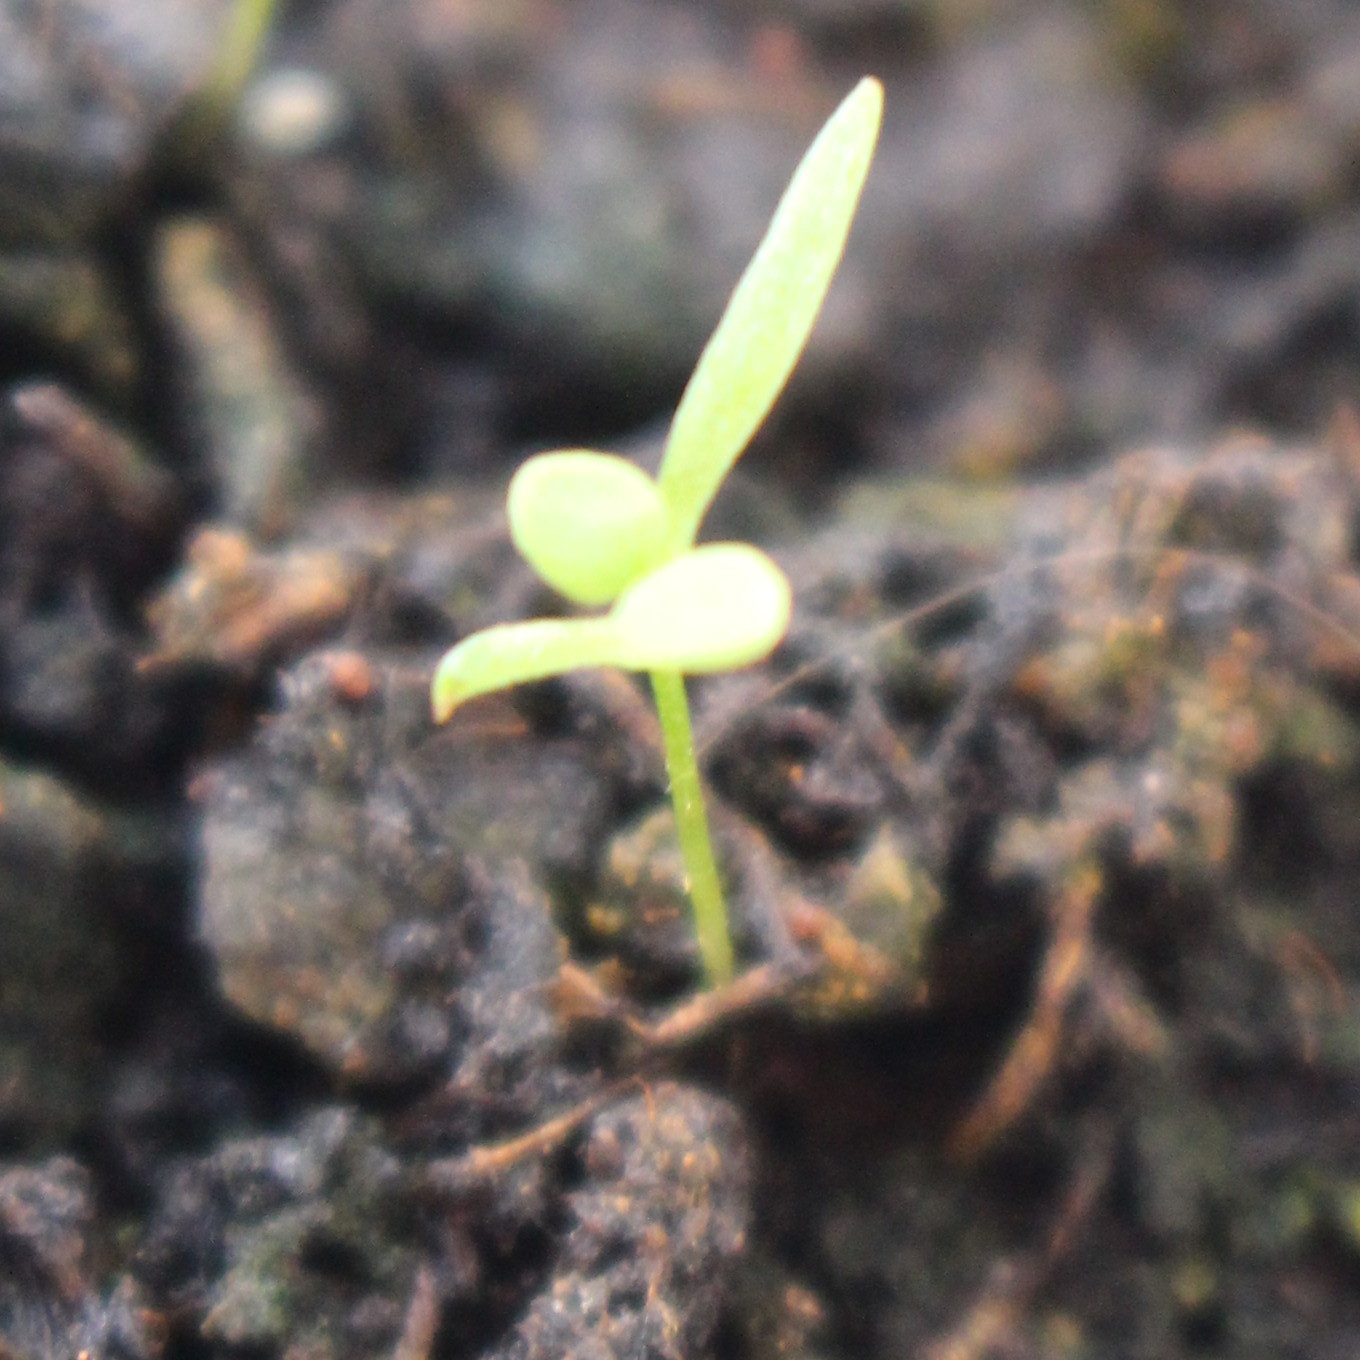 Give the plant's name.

Papaver rhoeas
